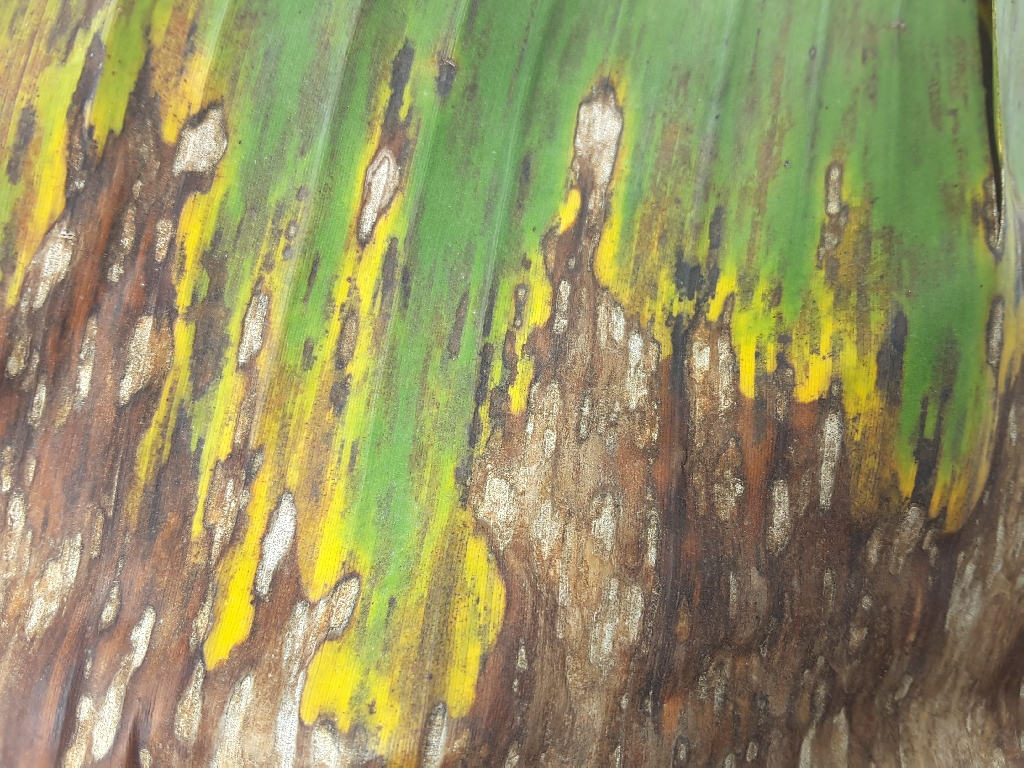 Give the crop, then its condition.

banana, black sigatoka
